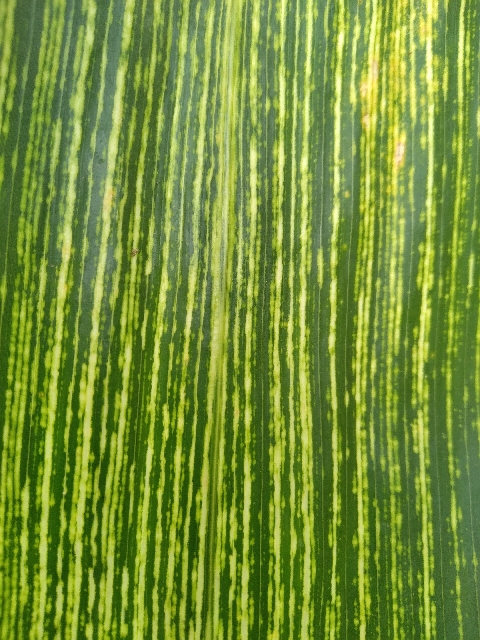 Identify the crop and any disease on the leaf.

maize, maize streak virus
